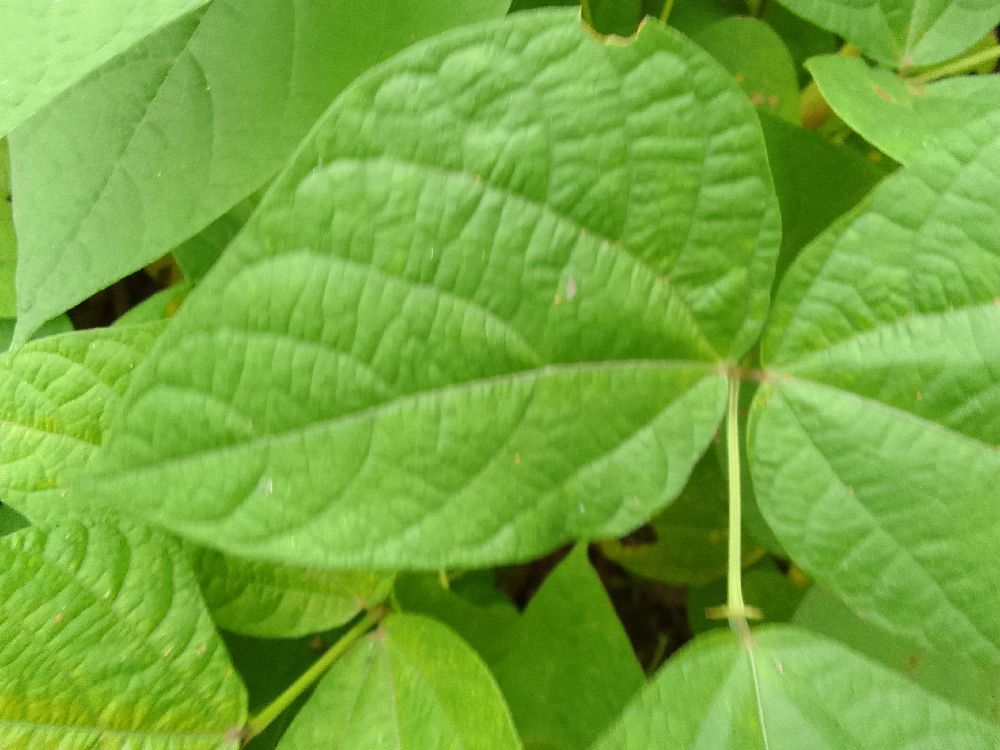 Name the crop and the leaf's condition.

common bean, healthy
